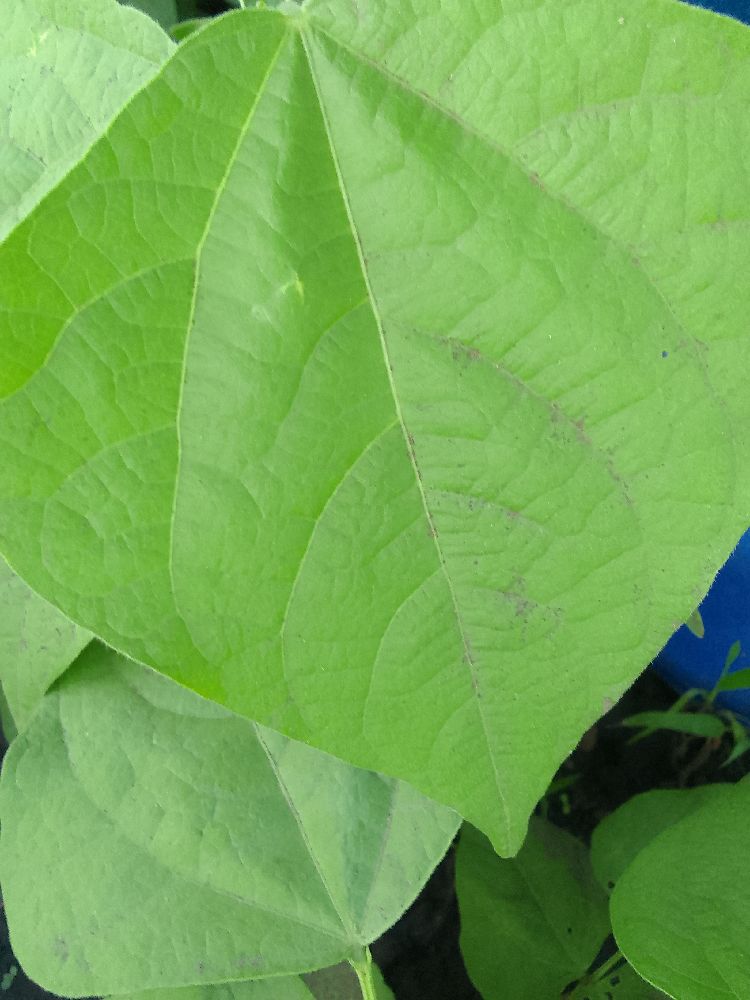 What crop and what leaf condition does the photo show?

common bean, healthy
